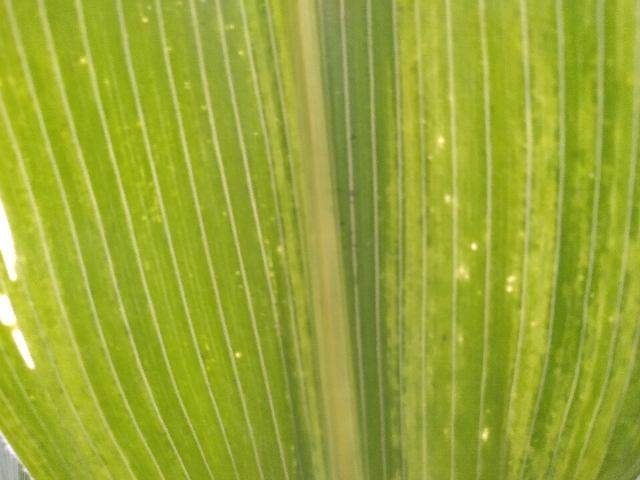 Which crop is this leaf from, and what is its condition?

maize, maize lethal necrosis
